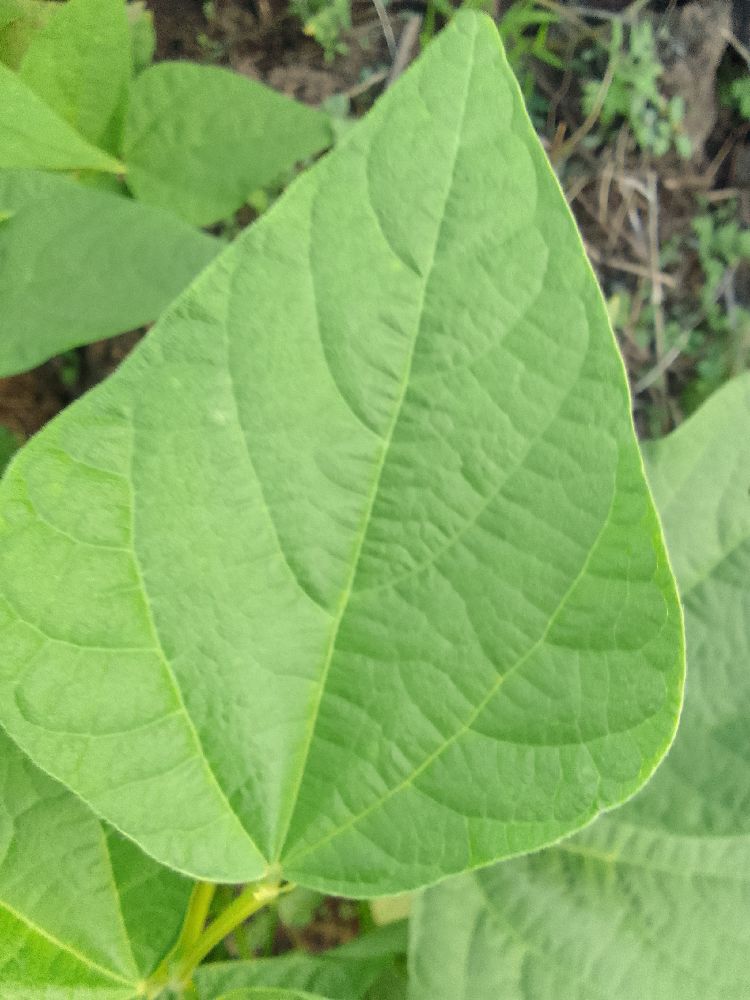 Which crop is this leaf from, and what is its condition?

common bean, healthy
